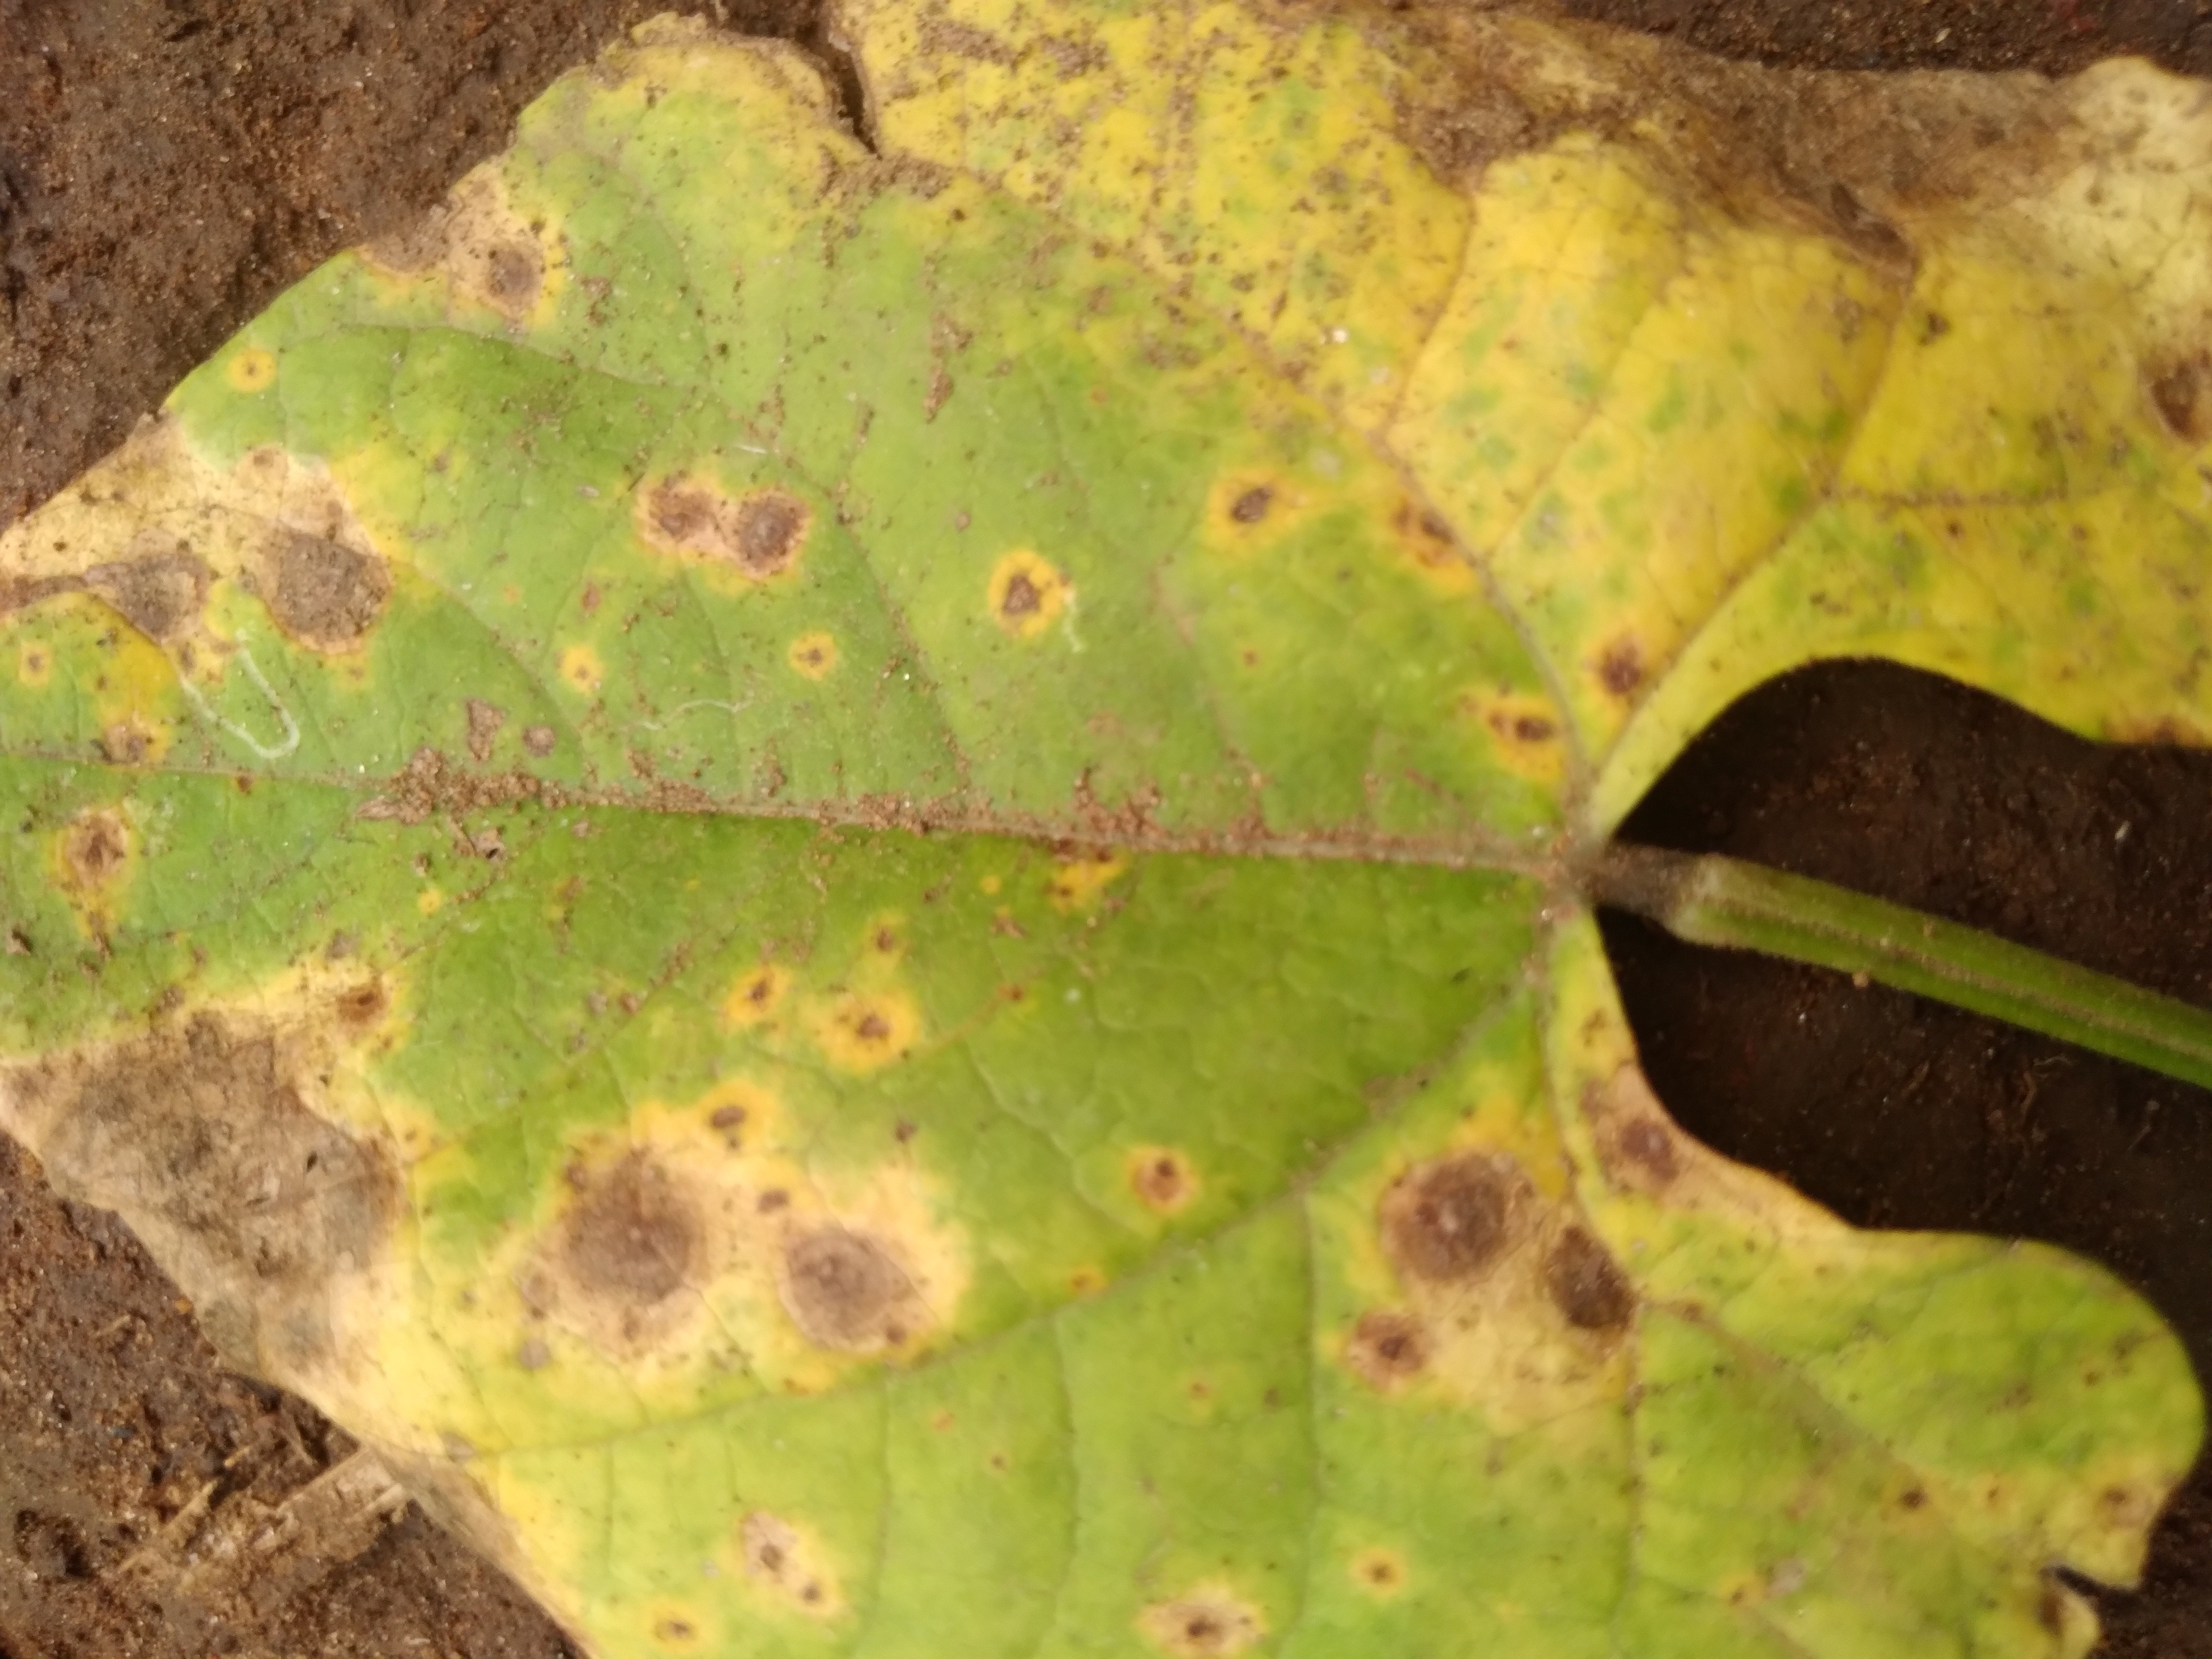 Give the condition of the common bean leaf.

rust
